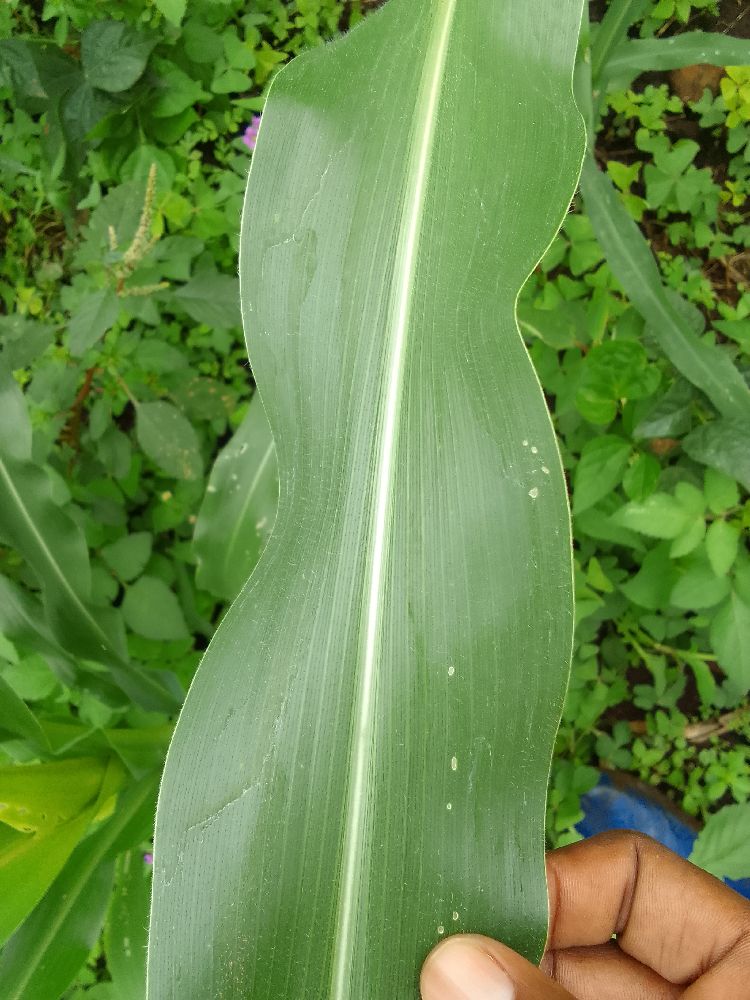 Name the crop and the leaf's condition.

maize, healthy
